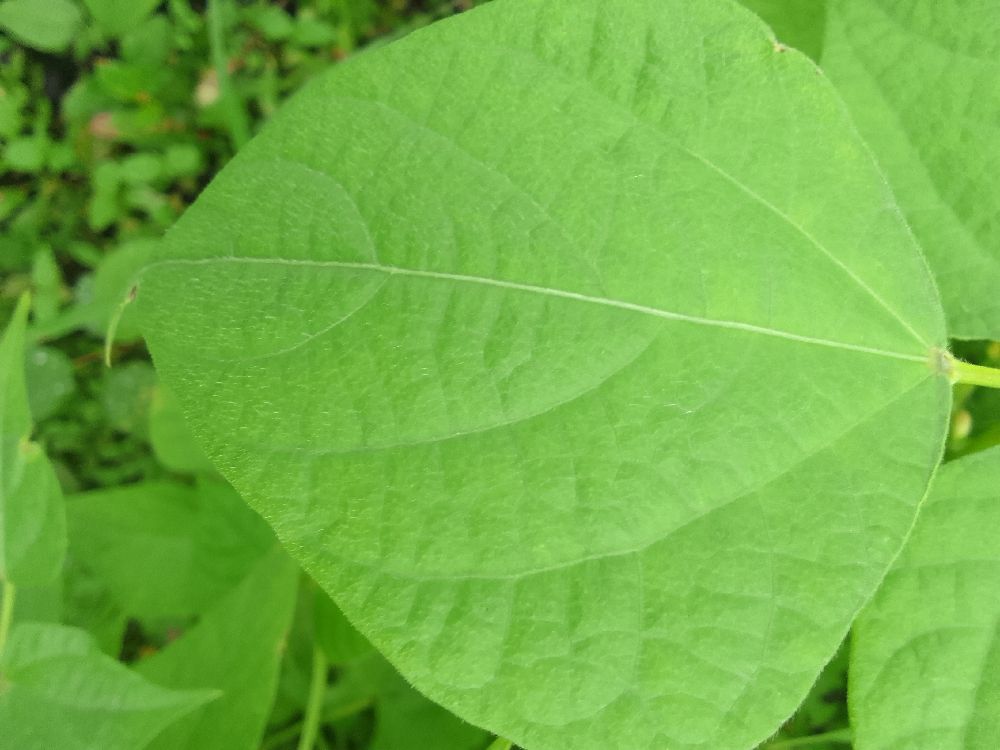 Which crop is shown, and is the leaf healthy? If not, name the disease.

common bean, healthy
